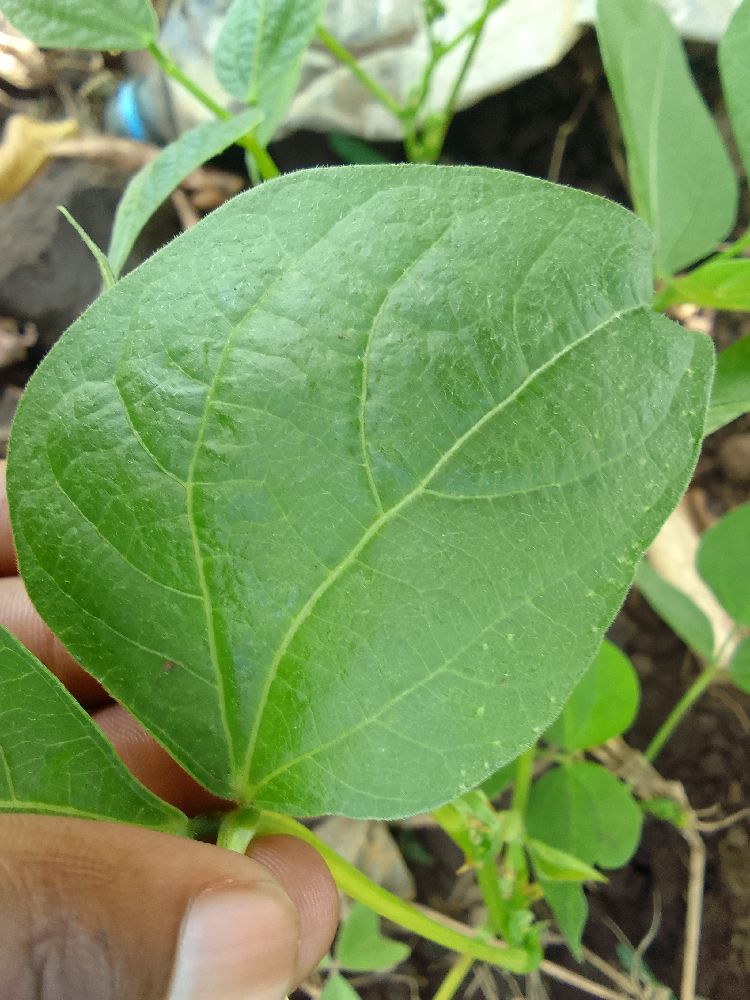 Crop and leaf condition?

common bean, healthy
